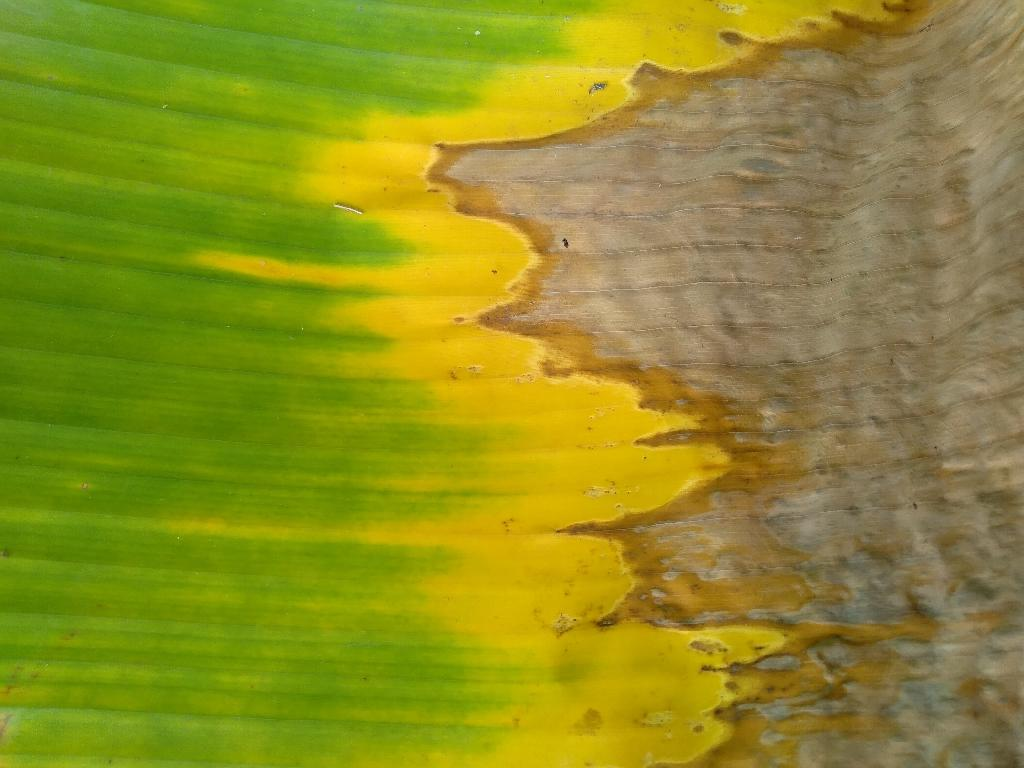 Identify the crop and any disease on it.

banana, fusarium wilt race 1
